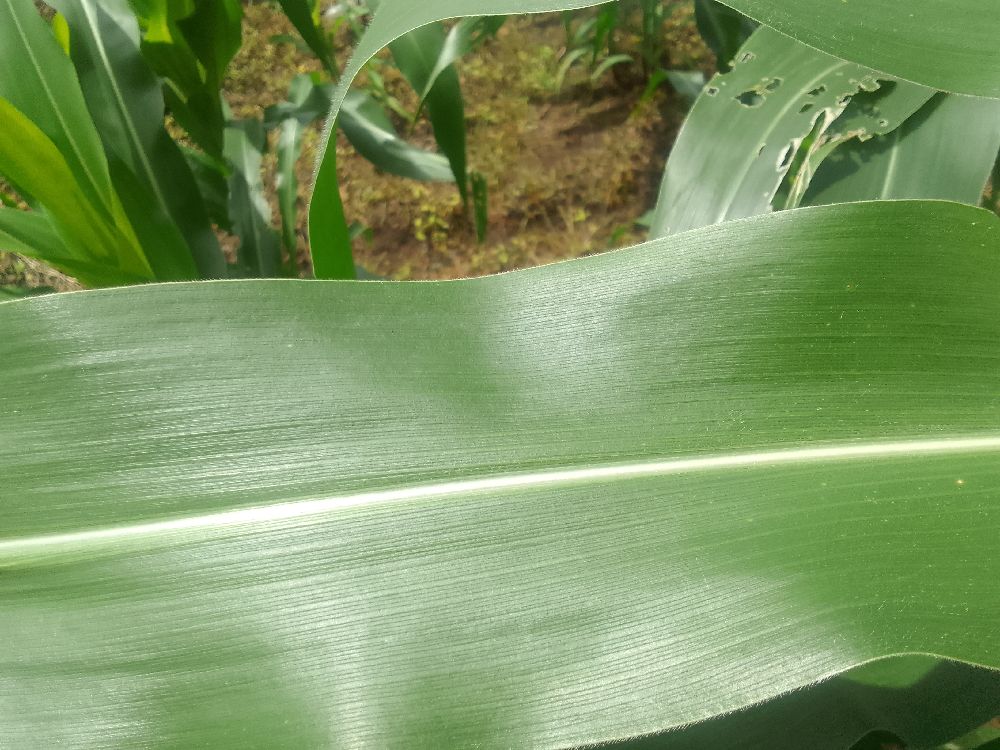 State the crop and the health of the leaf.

maize, healthy
